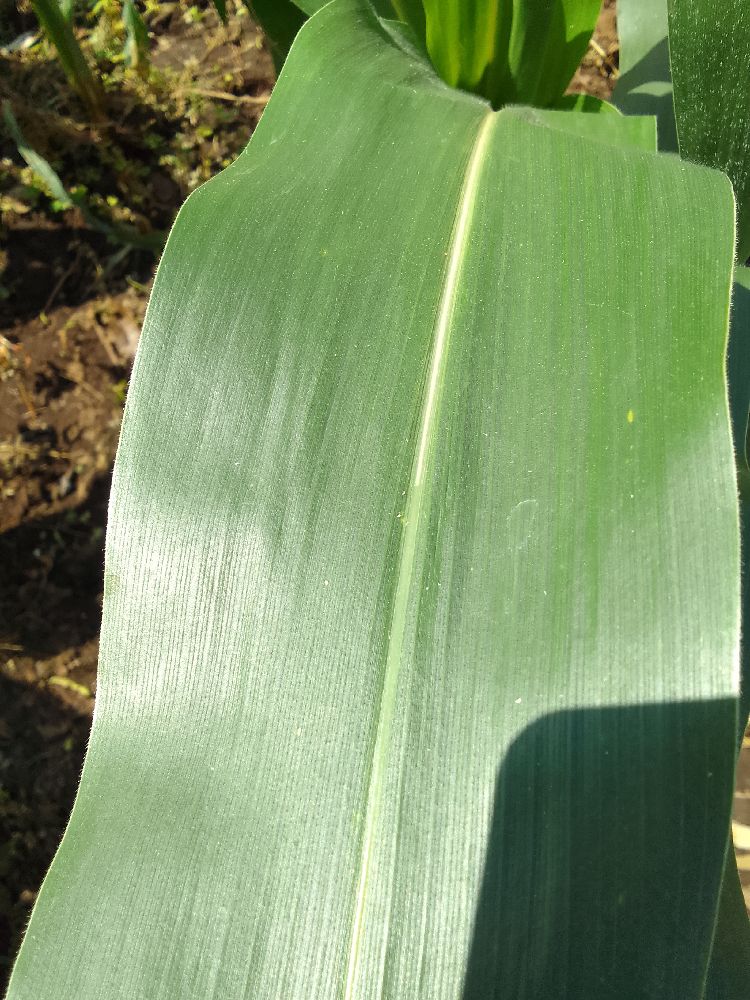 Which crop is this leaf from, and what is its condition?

maize, healthy
